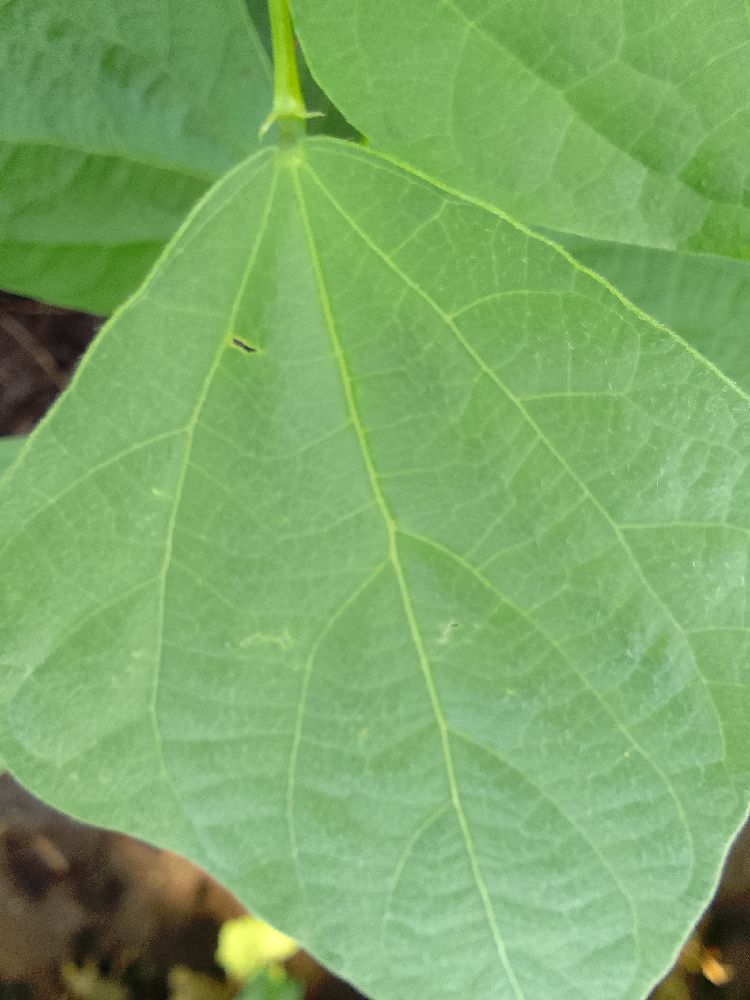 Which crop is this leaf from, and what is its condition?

common bean, healthy
